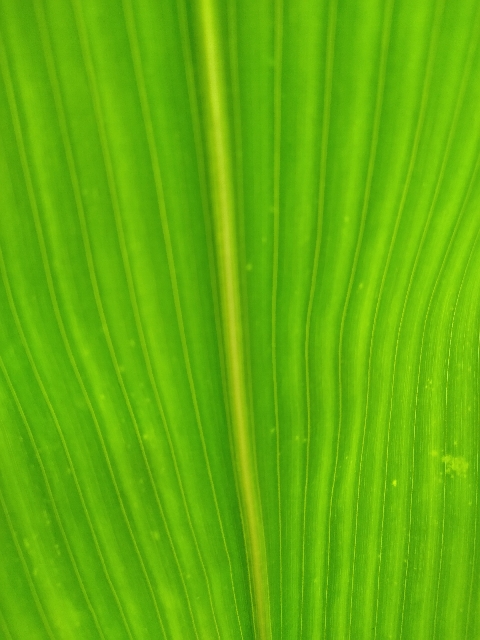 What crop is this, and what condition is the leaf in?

maize, healthy
